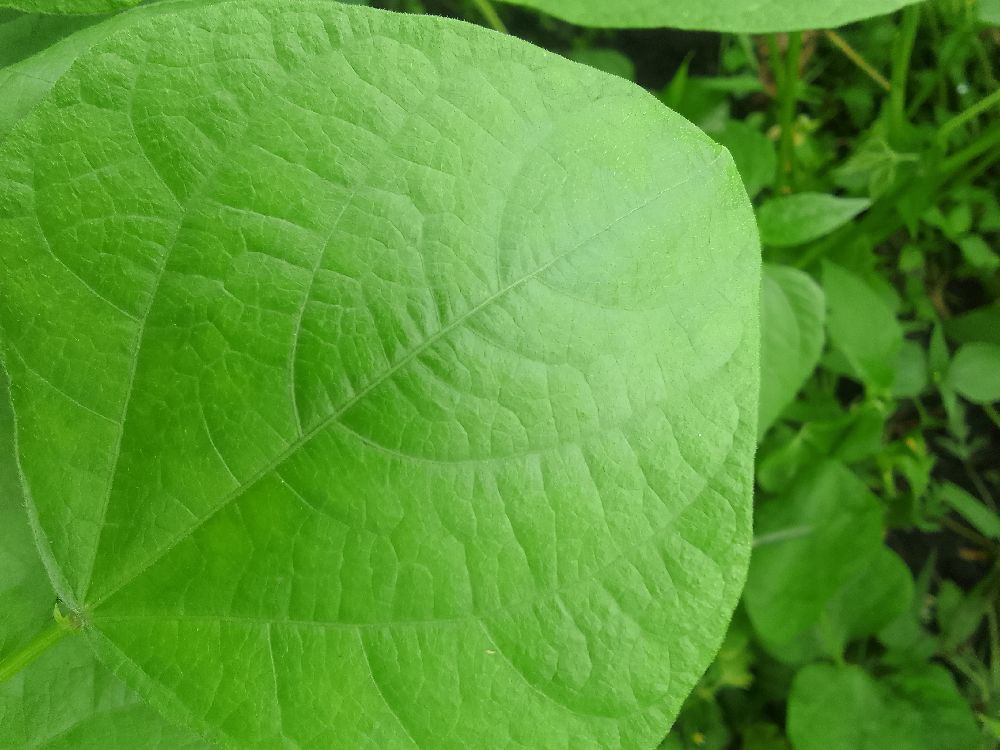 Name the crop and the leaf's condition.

common bean, healthy
